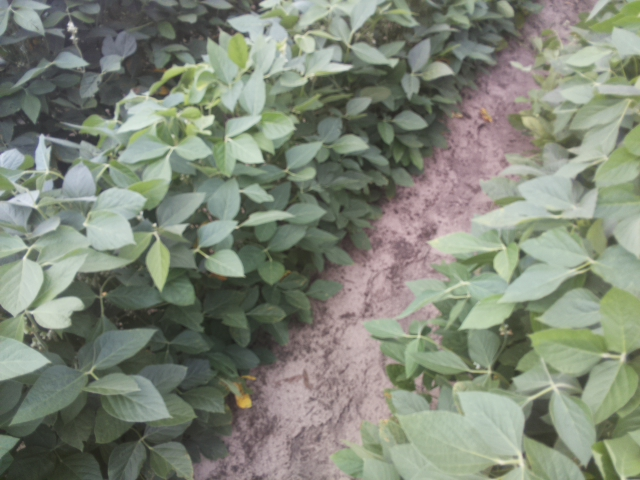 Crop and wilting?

soybean, leaves with no wilting
